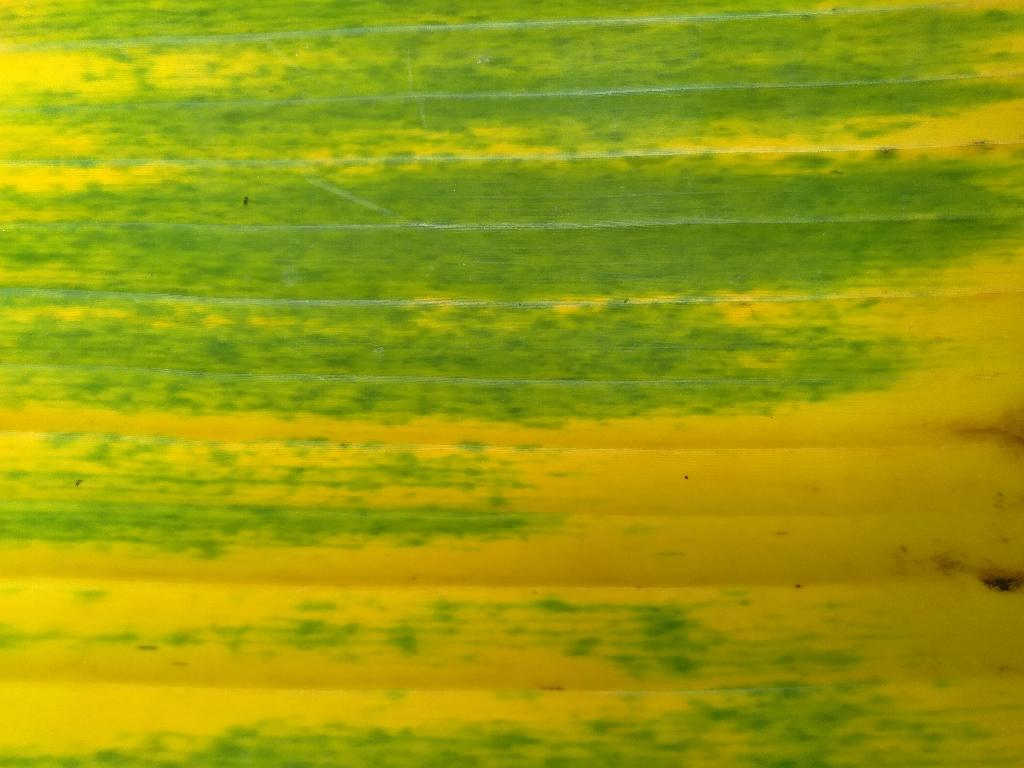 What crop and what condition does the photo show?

banana, fusarium wilt race 1
